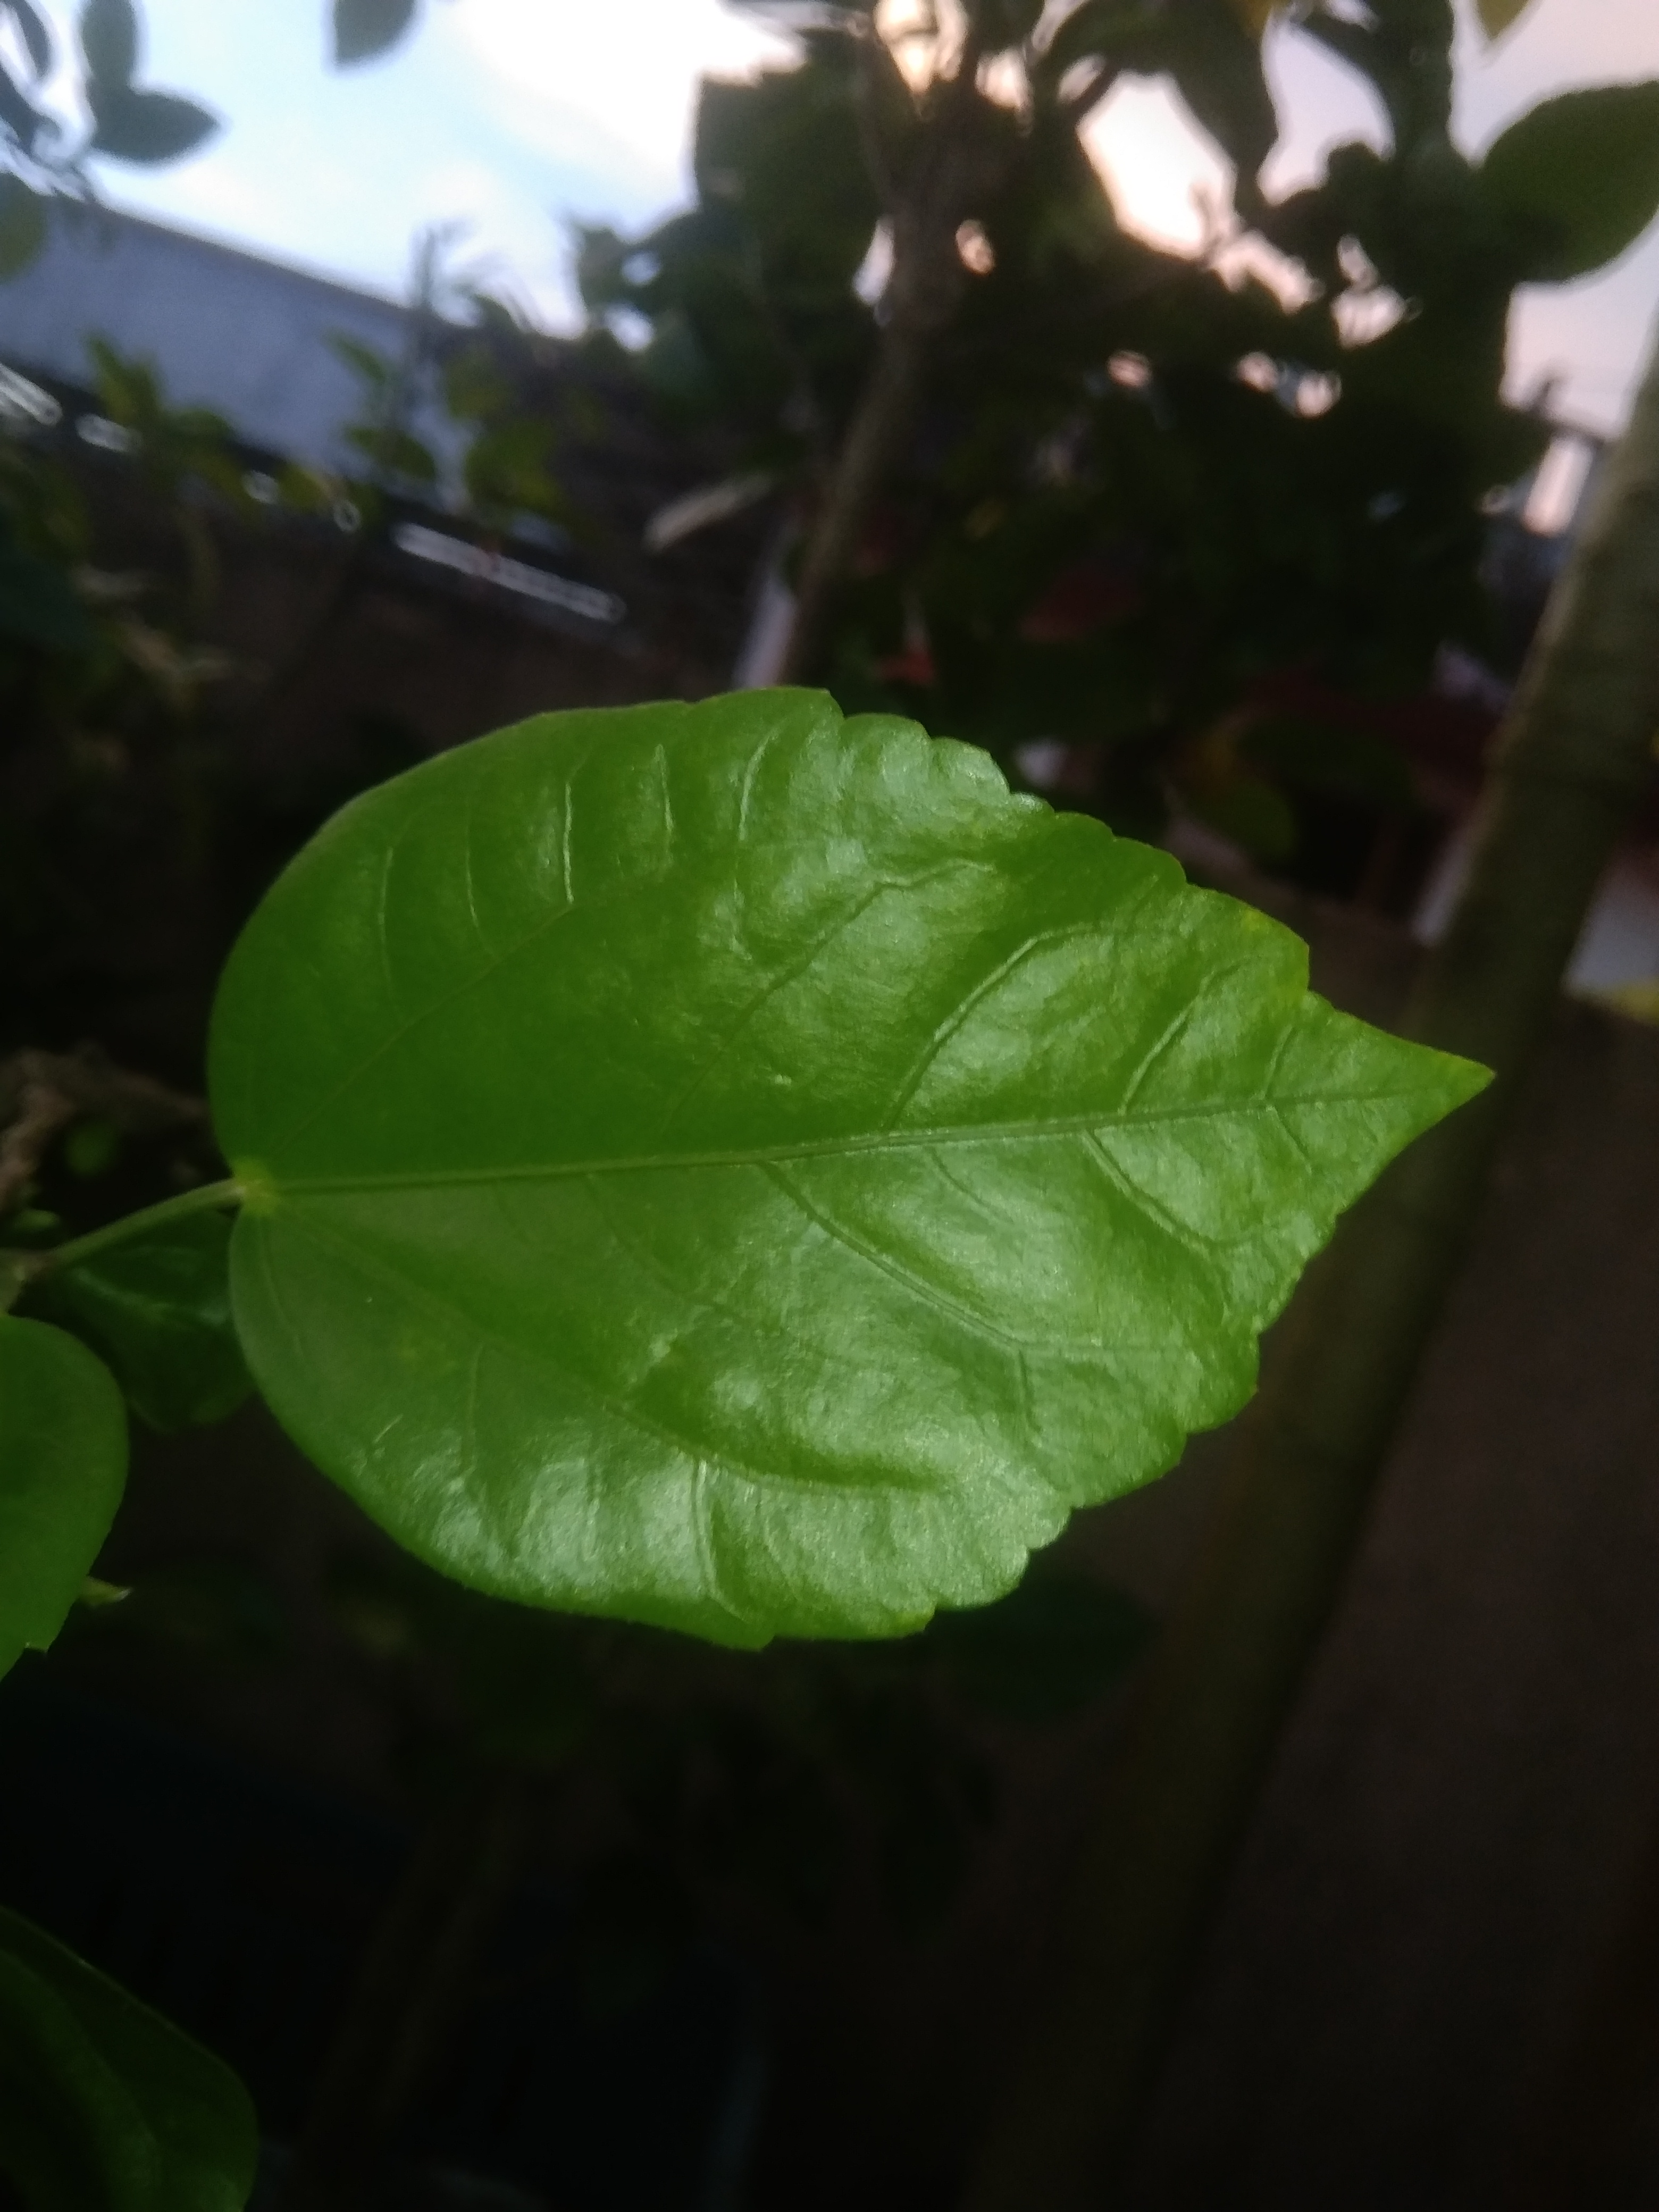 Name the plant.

hibiscus
